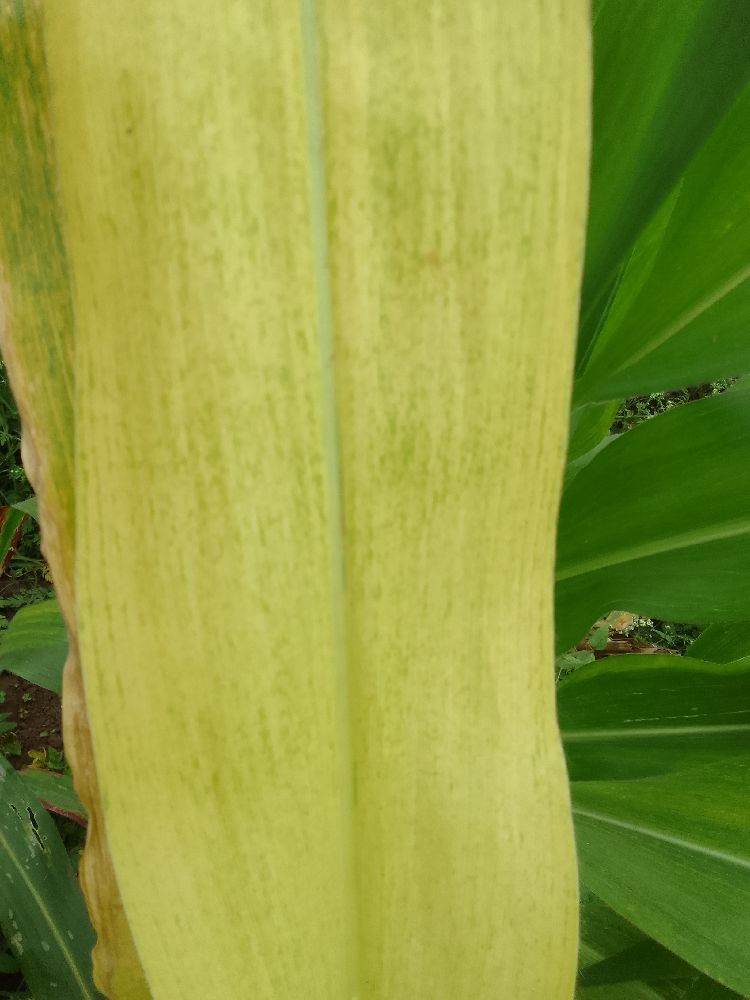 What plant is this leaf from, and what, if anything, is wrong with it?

maize, maize lethal necrosis
